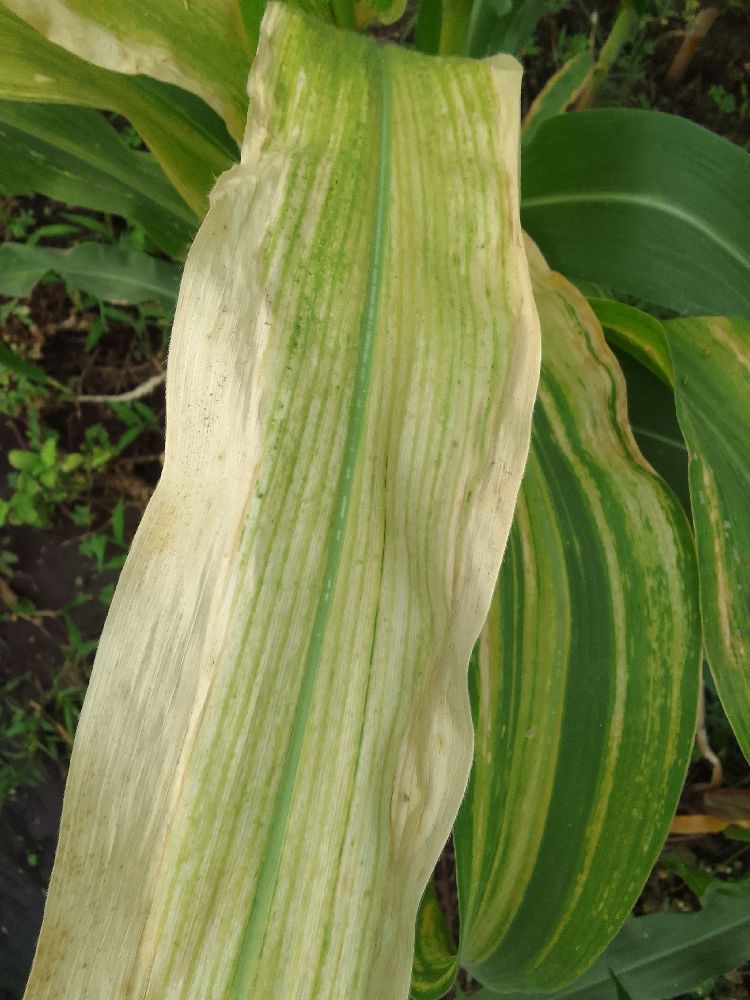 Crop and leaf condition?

maize, maize lethal necrosis
